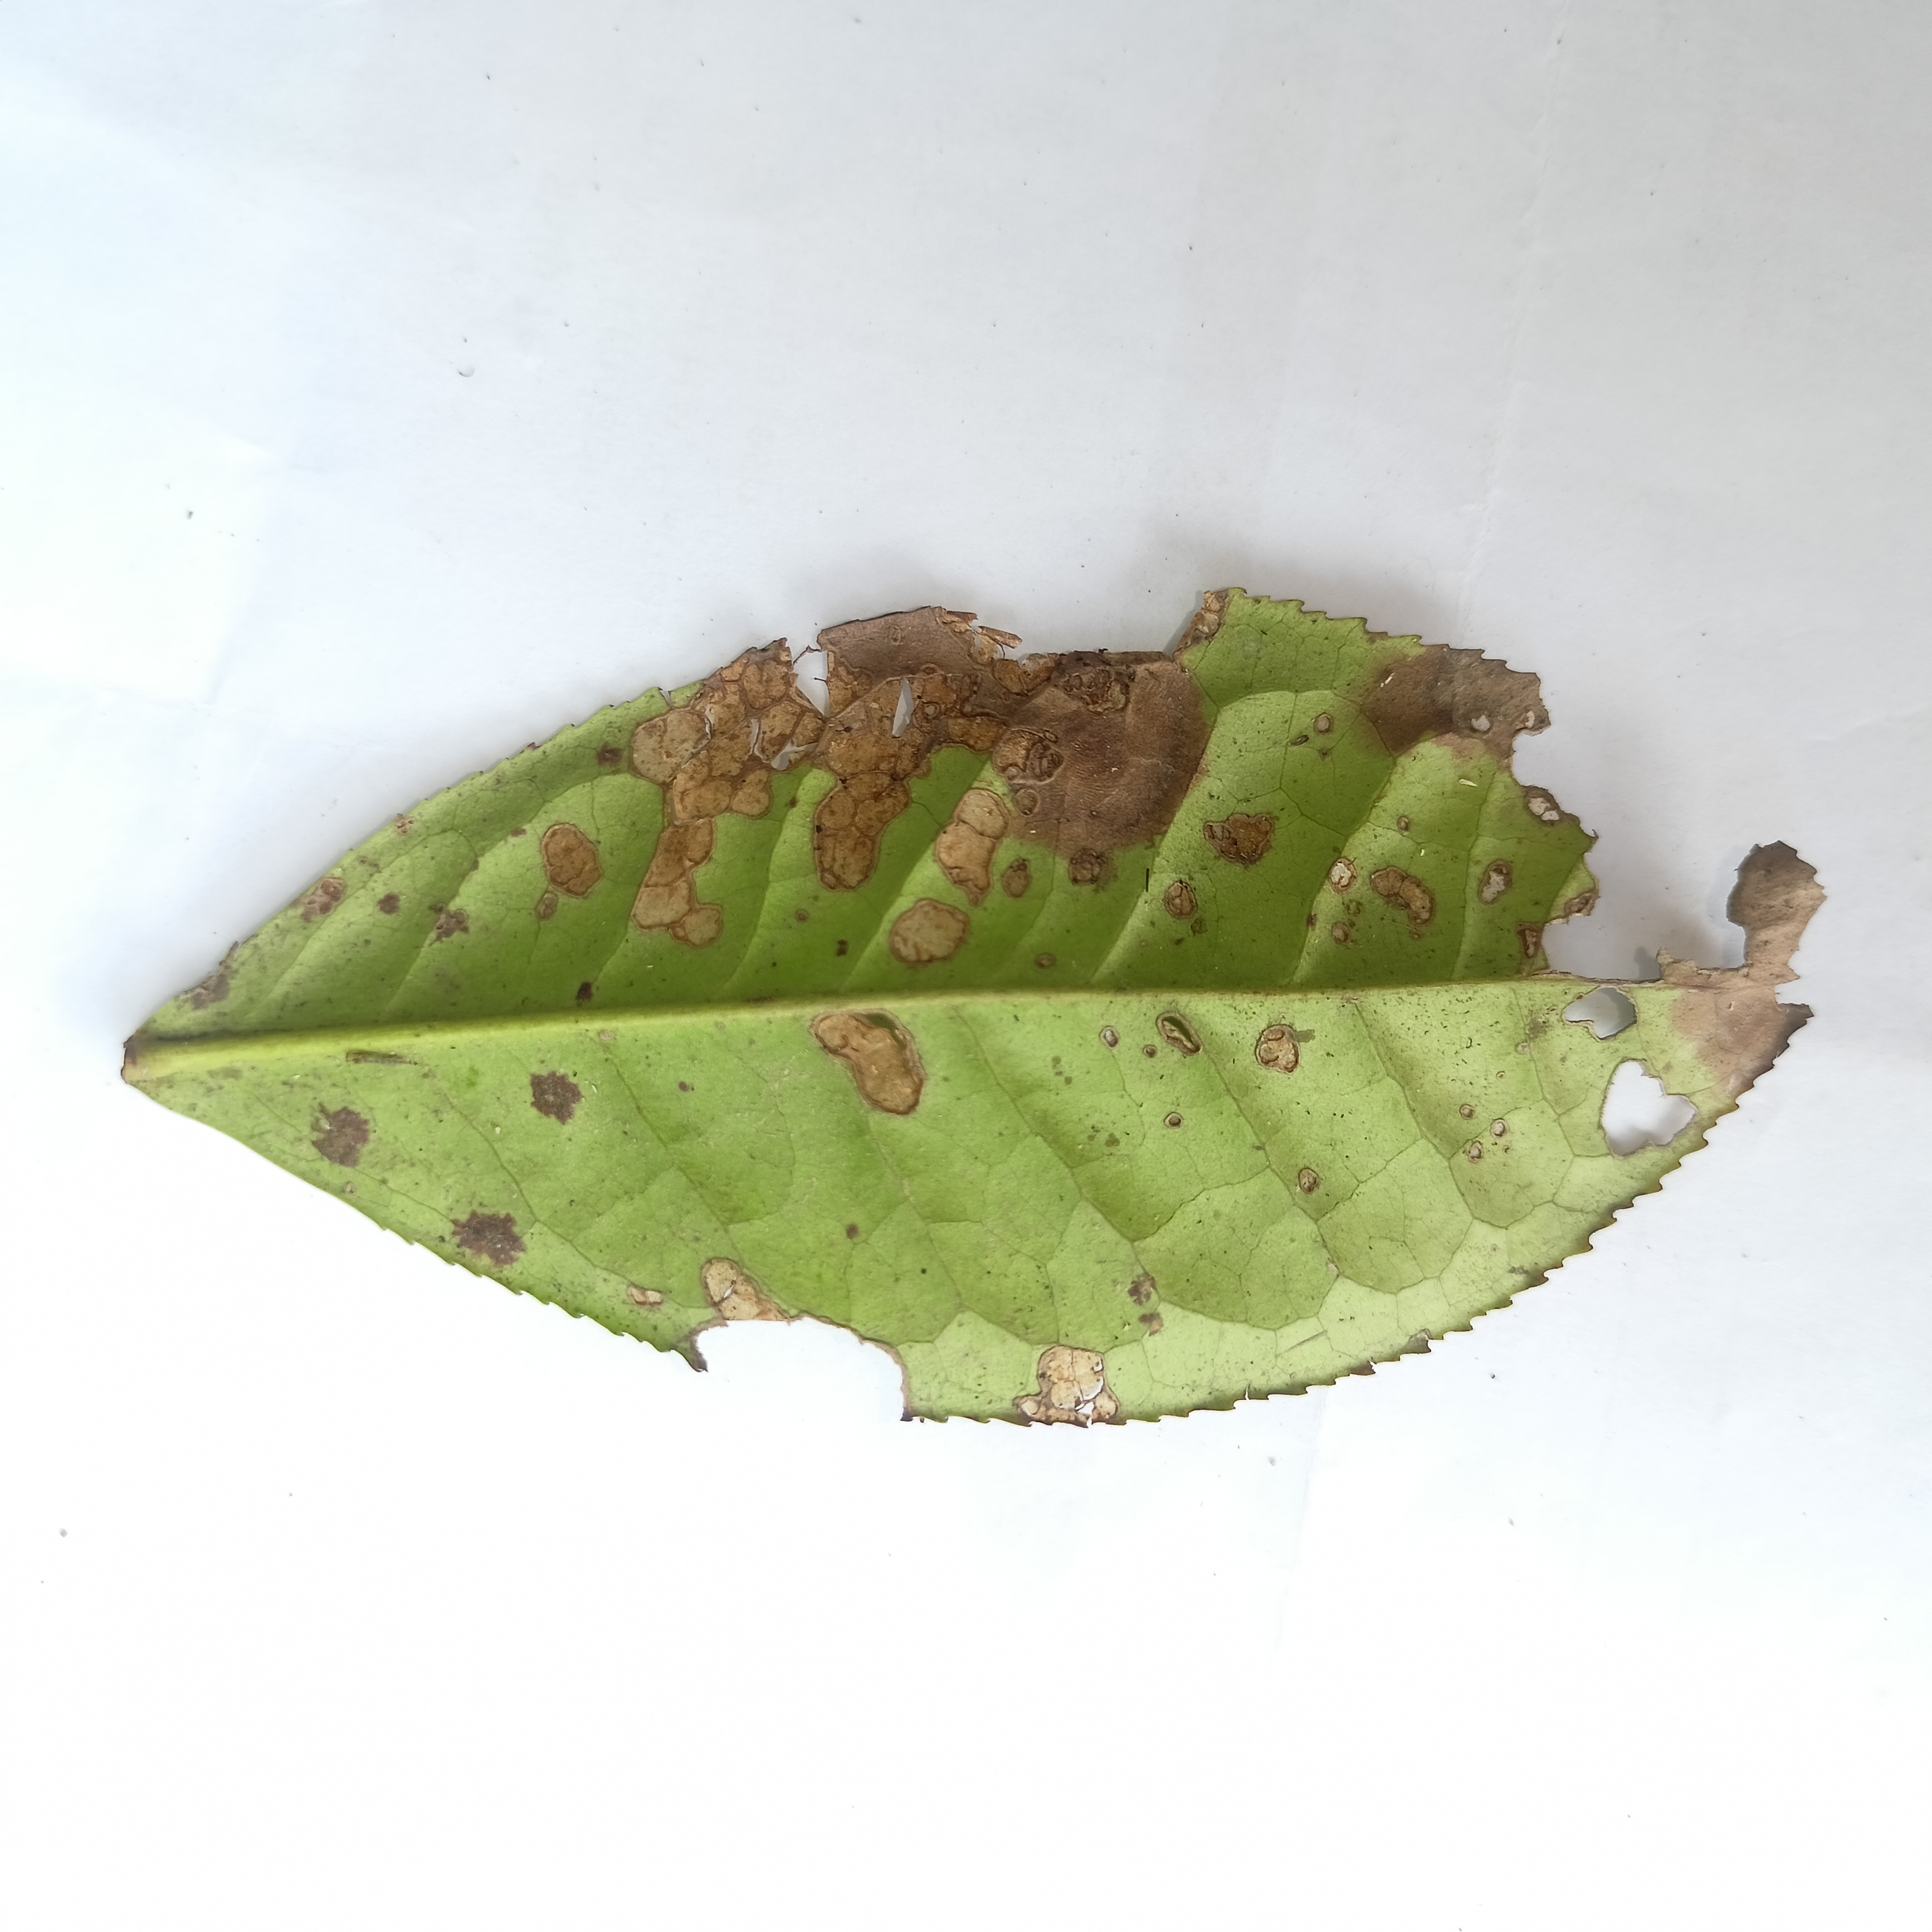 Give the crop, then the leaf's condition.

tea, brown blight
